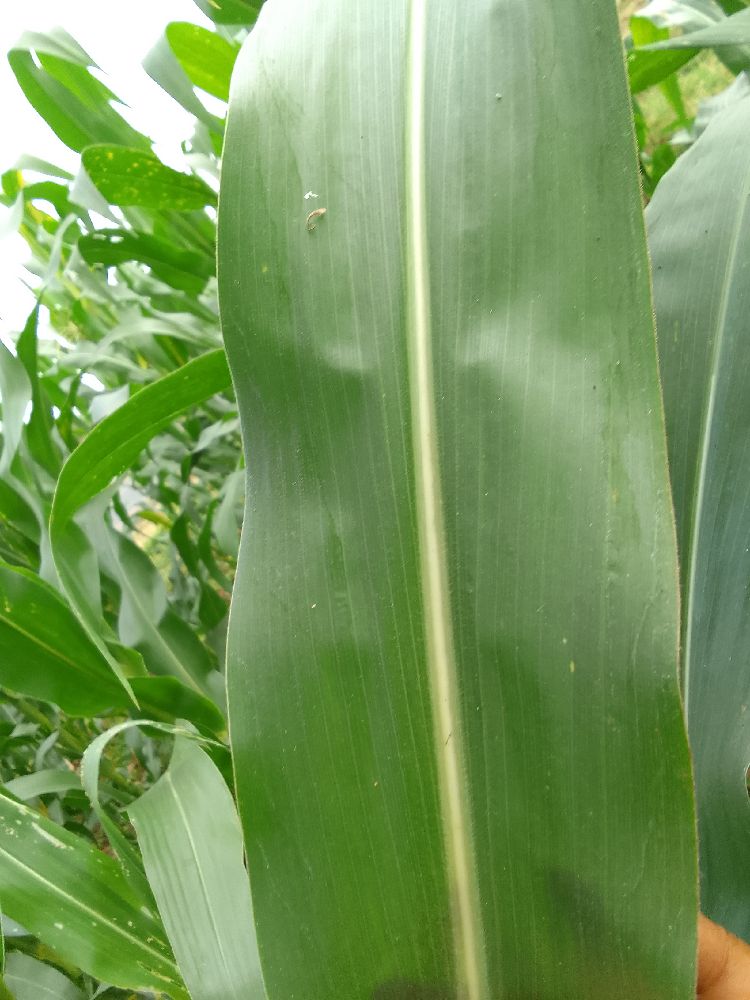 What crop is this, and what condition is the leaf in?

maize, healthy
